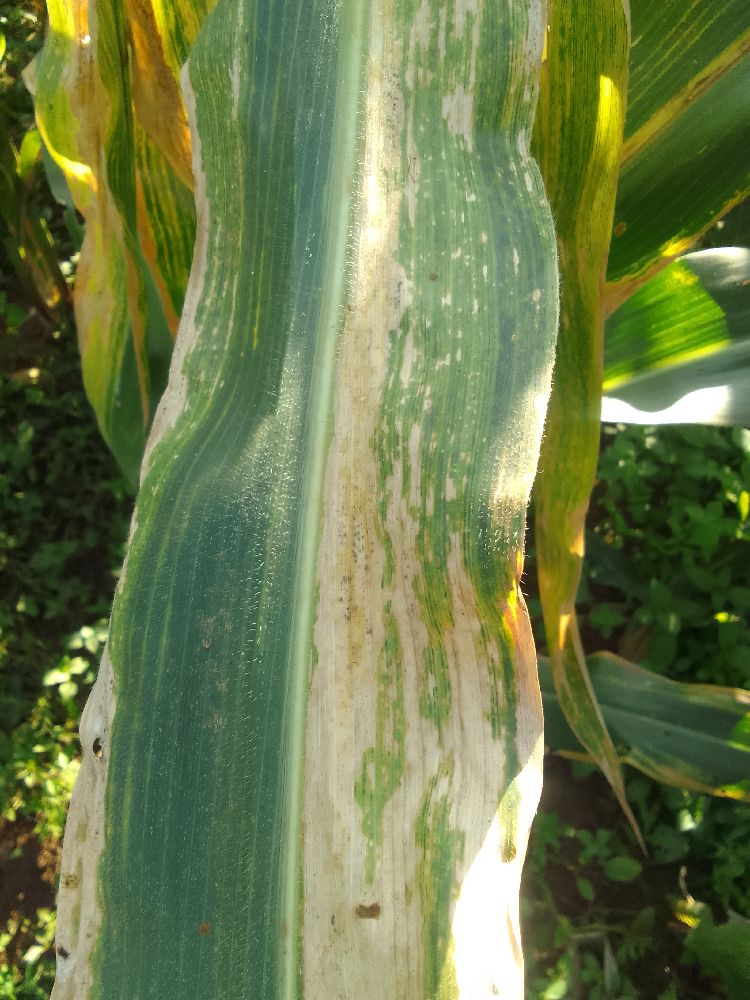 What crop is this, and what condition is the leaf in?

maize, maize lethal necrosis
